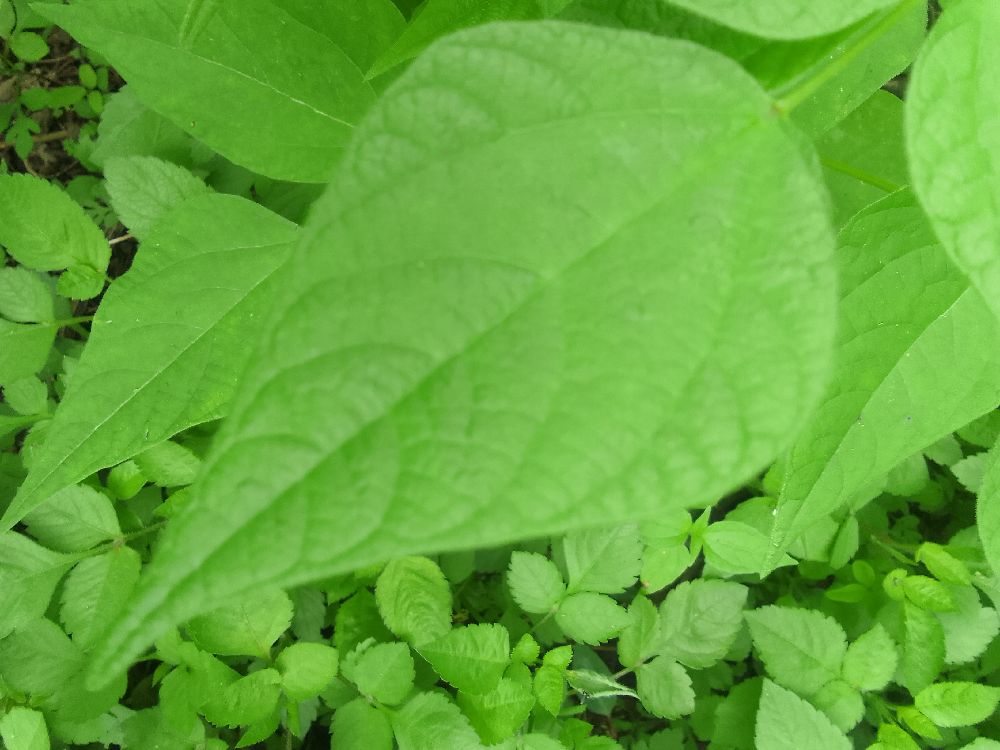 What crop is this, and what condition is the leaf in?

common bean, healthy
